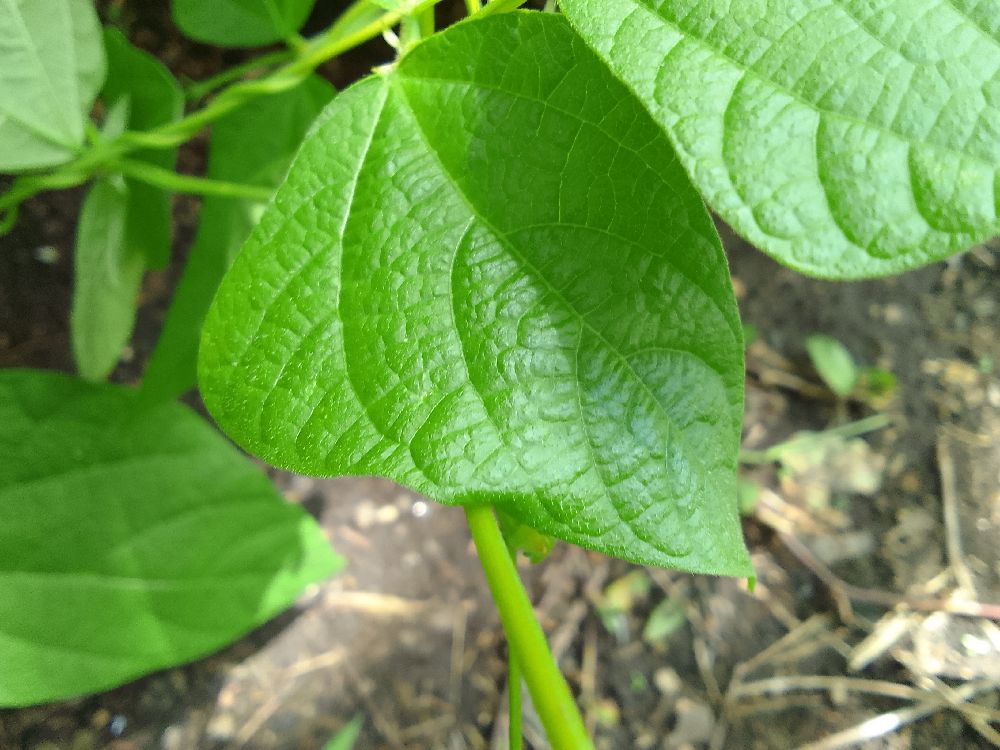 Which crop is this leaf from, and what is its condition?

common bean, healthy
